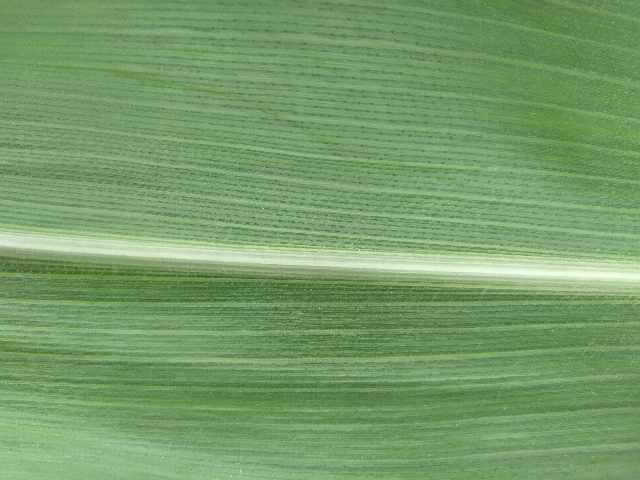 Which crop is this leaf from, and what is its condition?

maize, healthy
